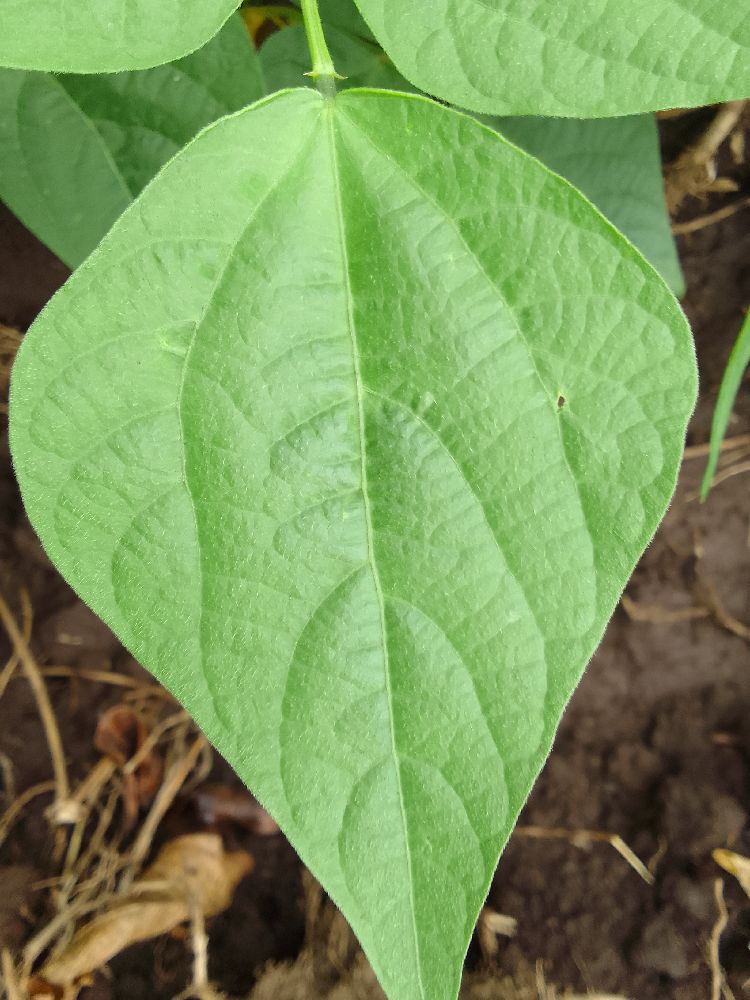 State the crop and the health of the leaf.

common bean, healthy
